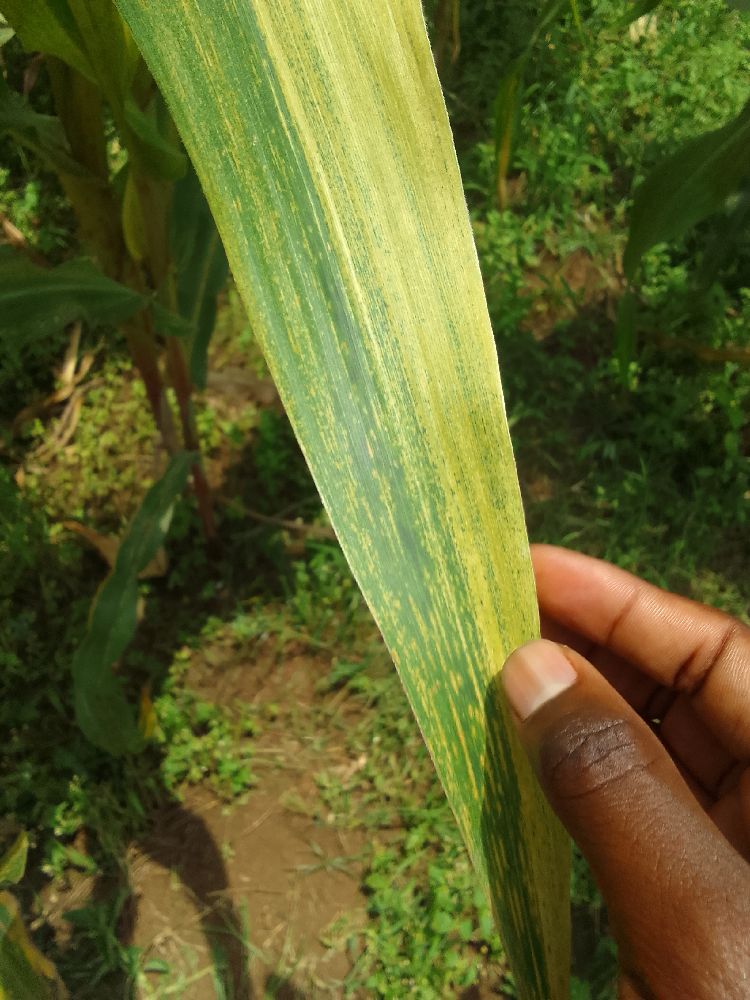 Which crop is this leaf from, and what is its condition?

maize, maize lethal necrosis
